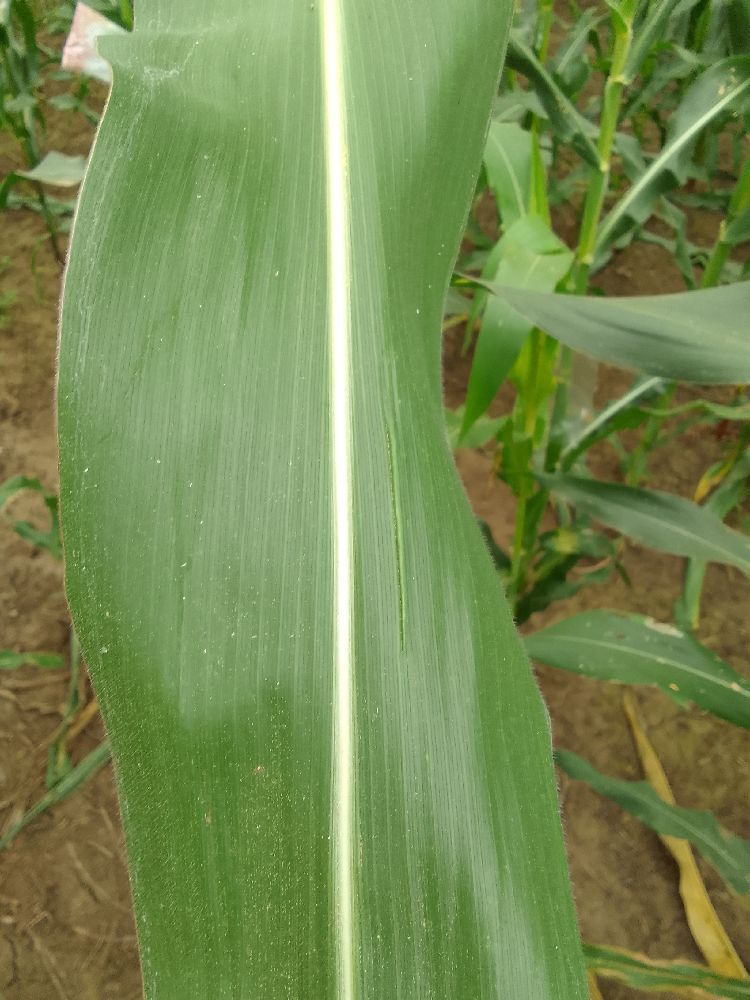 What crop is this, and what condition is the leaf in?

maize, healthy
